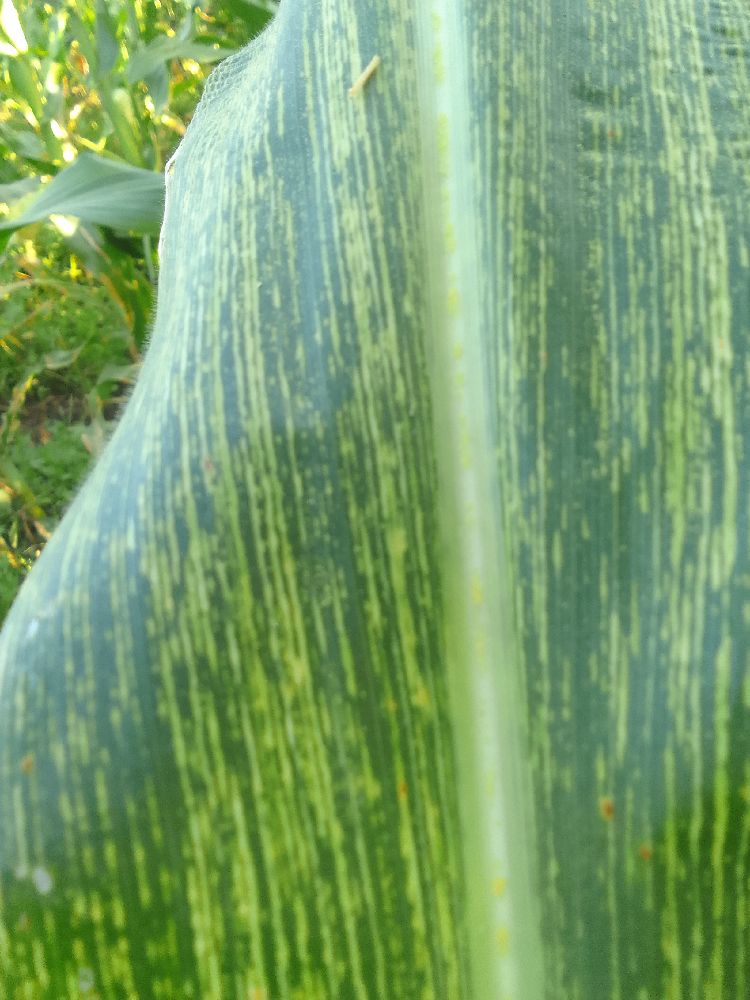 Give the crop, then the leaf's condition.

maize, maize streak virus
